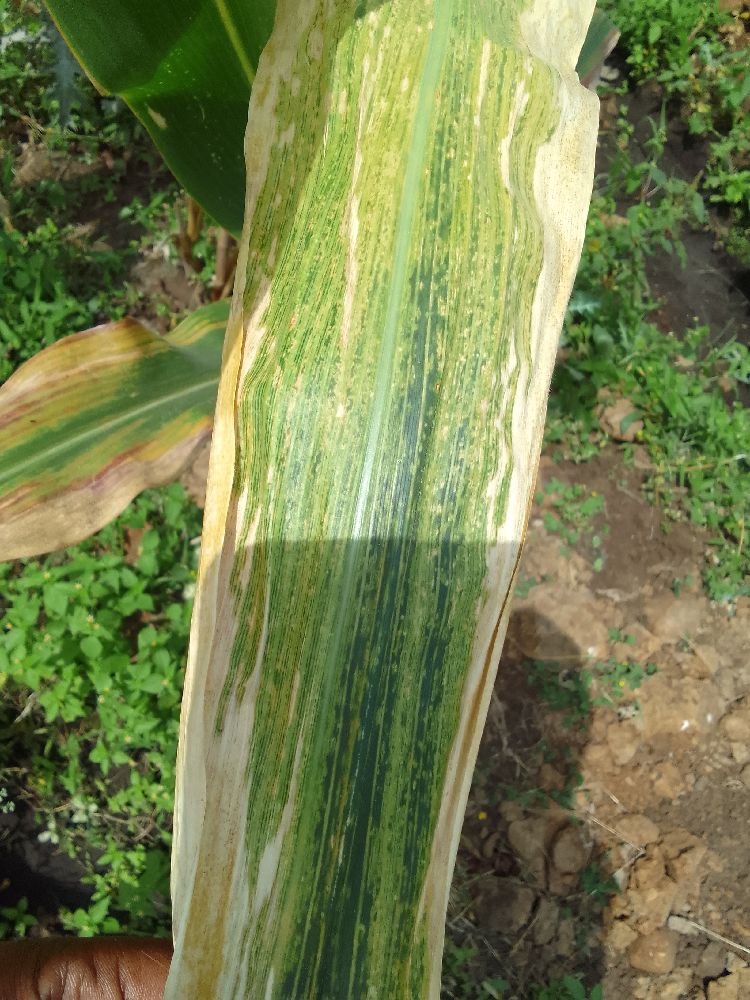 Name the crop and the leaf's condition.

maize, maize lethal necrosis
